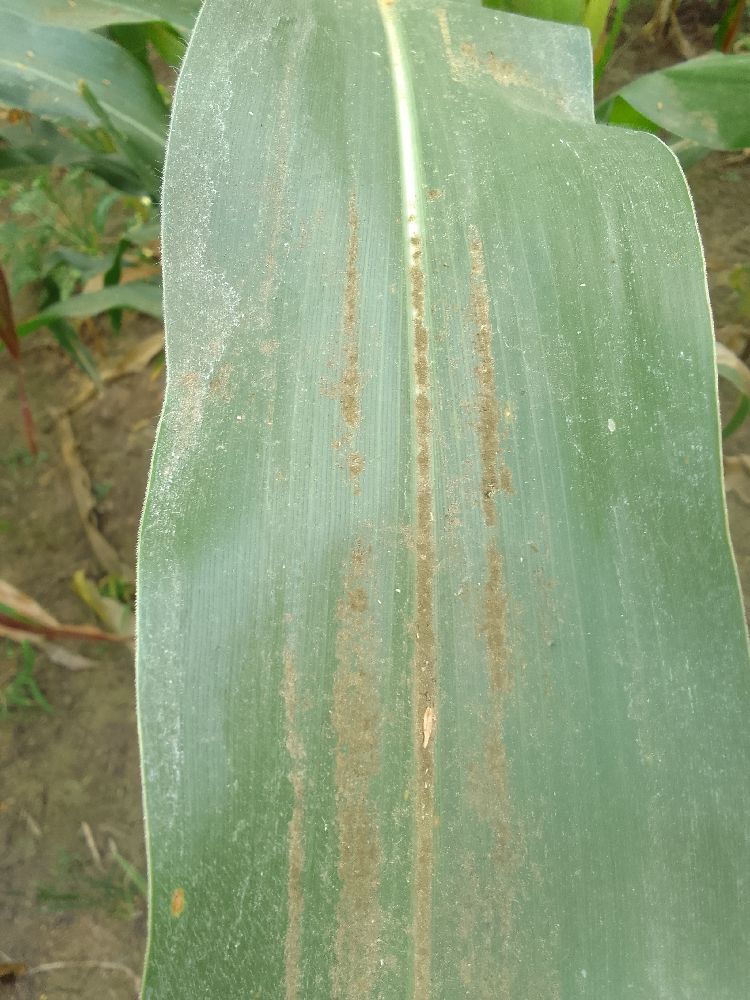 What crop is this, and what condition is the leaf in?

maize, healthy
